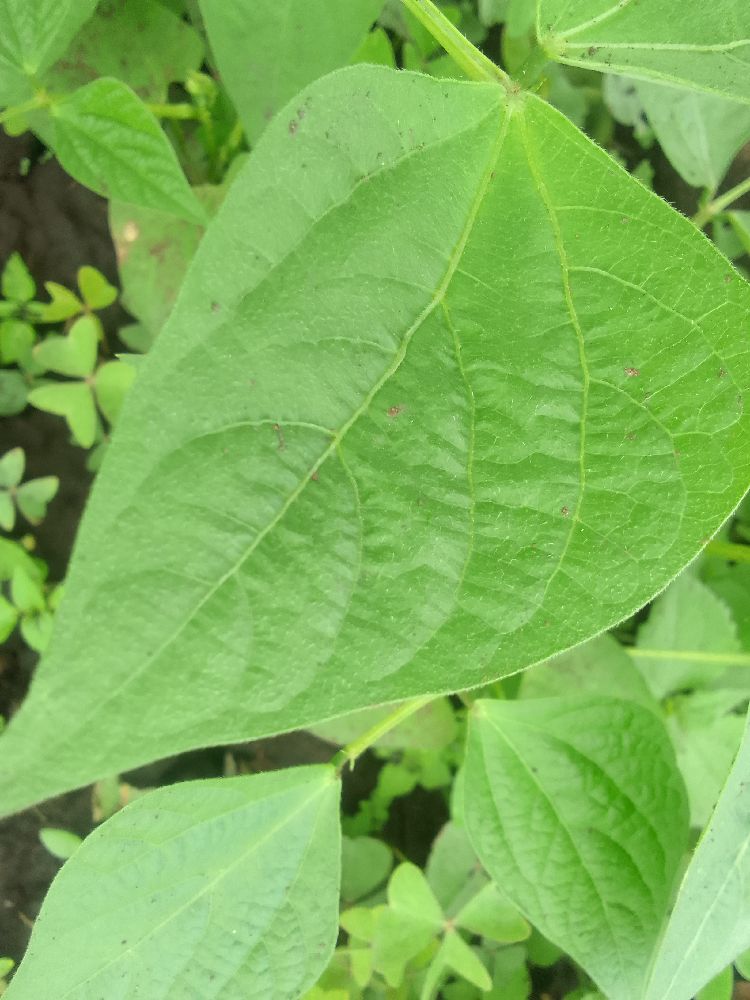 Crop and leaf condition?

common bean, healthy
